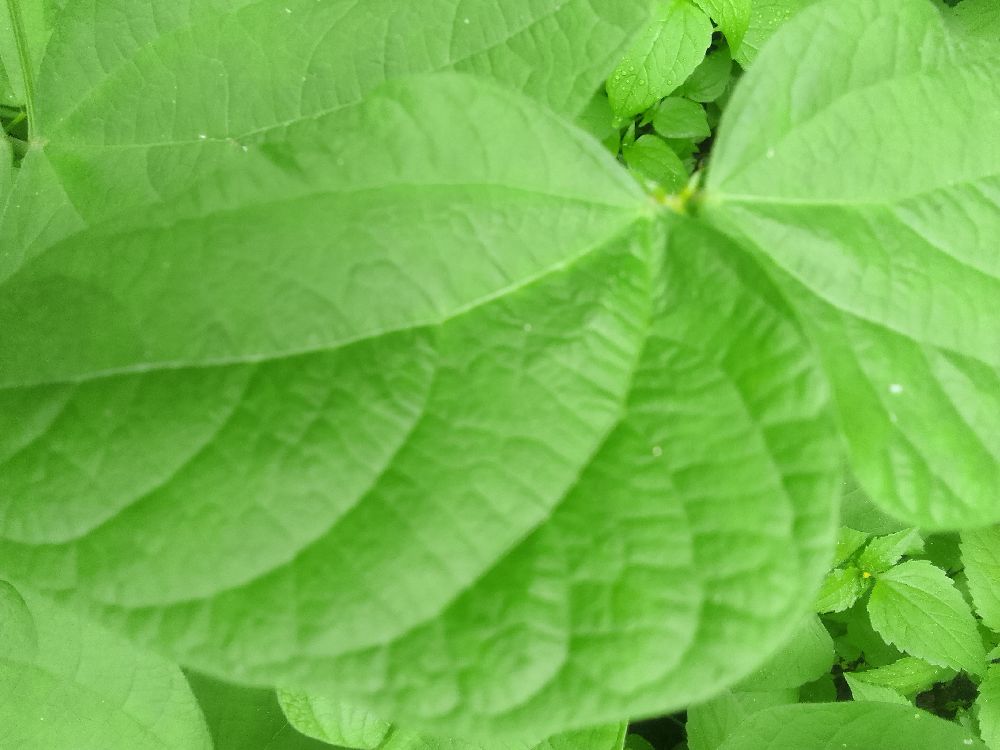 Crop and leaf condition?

common bean, healthy
